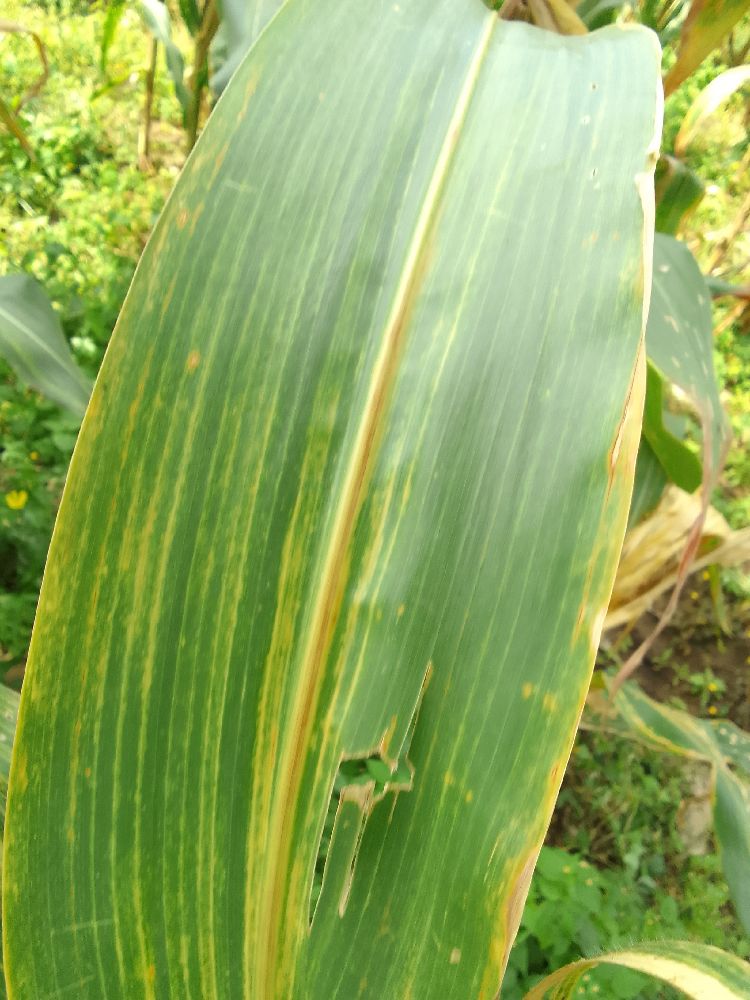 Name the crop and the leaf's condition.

maize, maize lethal necrosis
